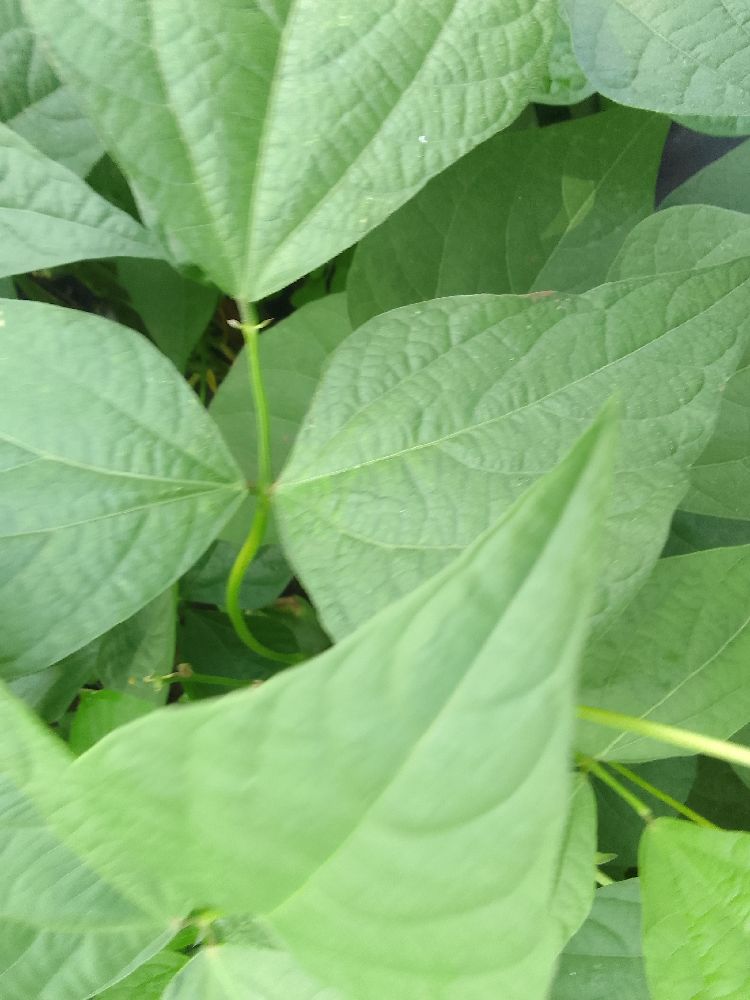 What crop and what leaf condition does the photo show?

common bean, healthy
